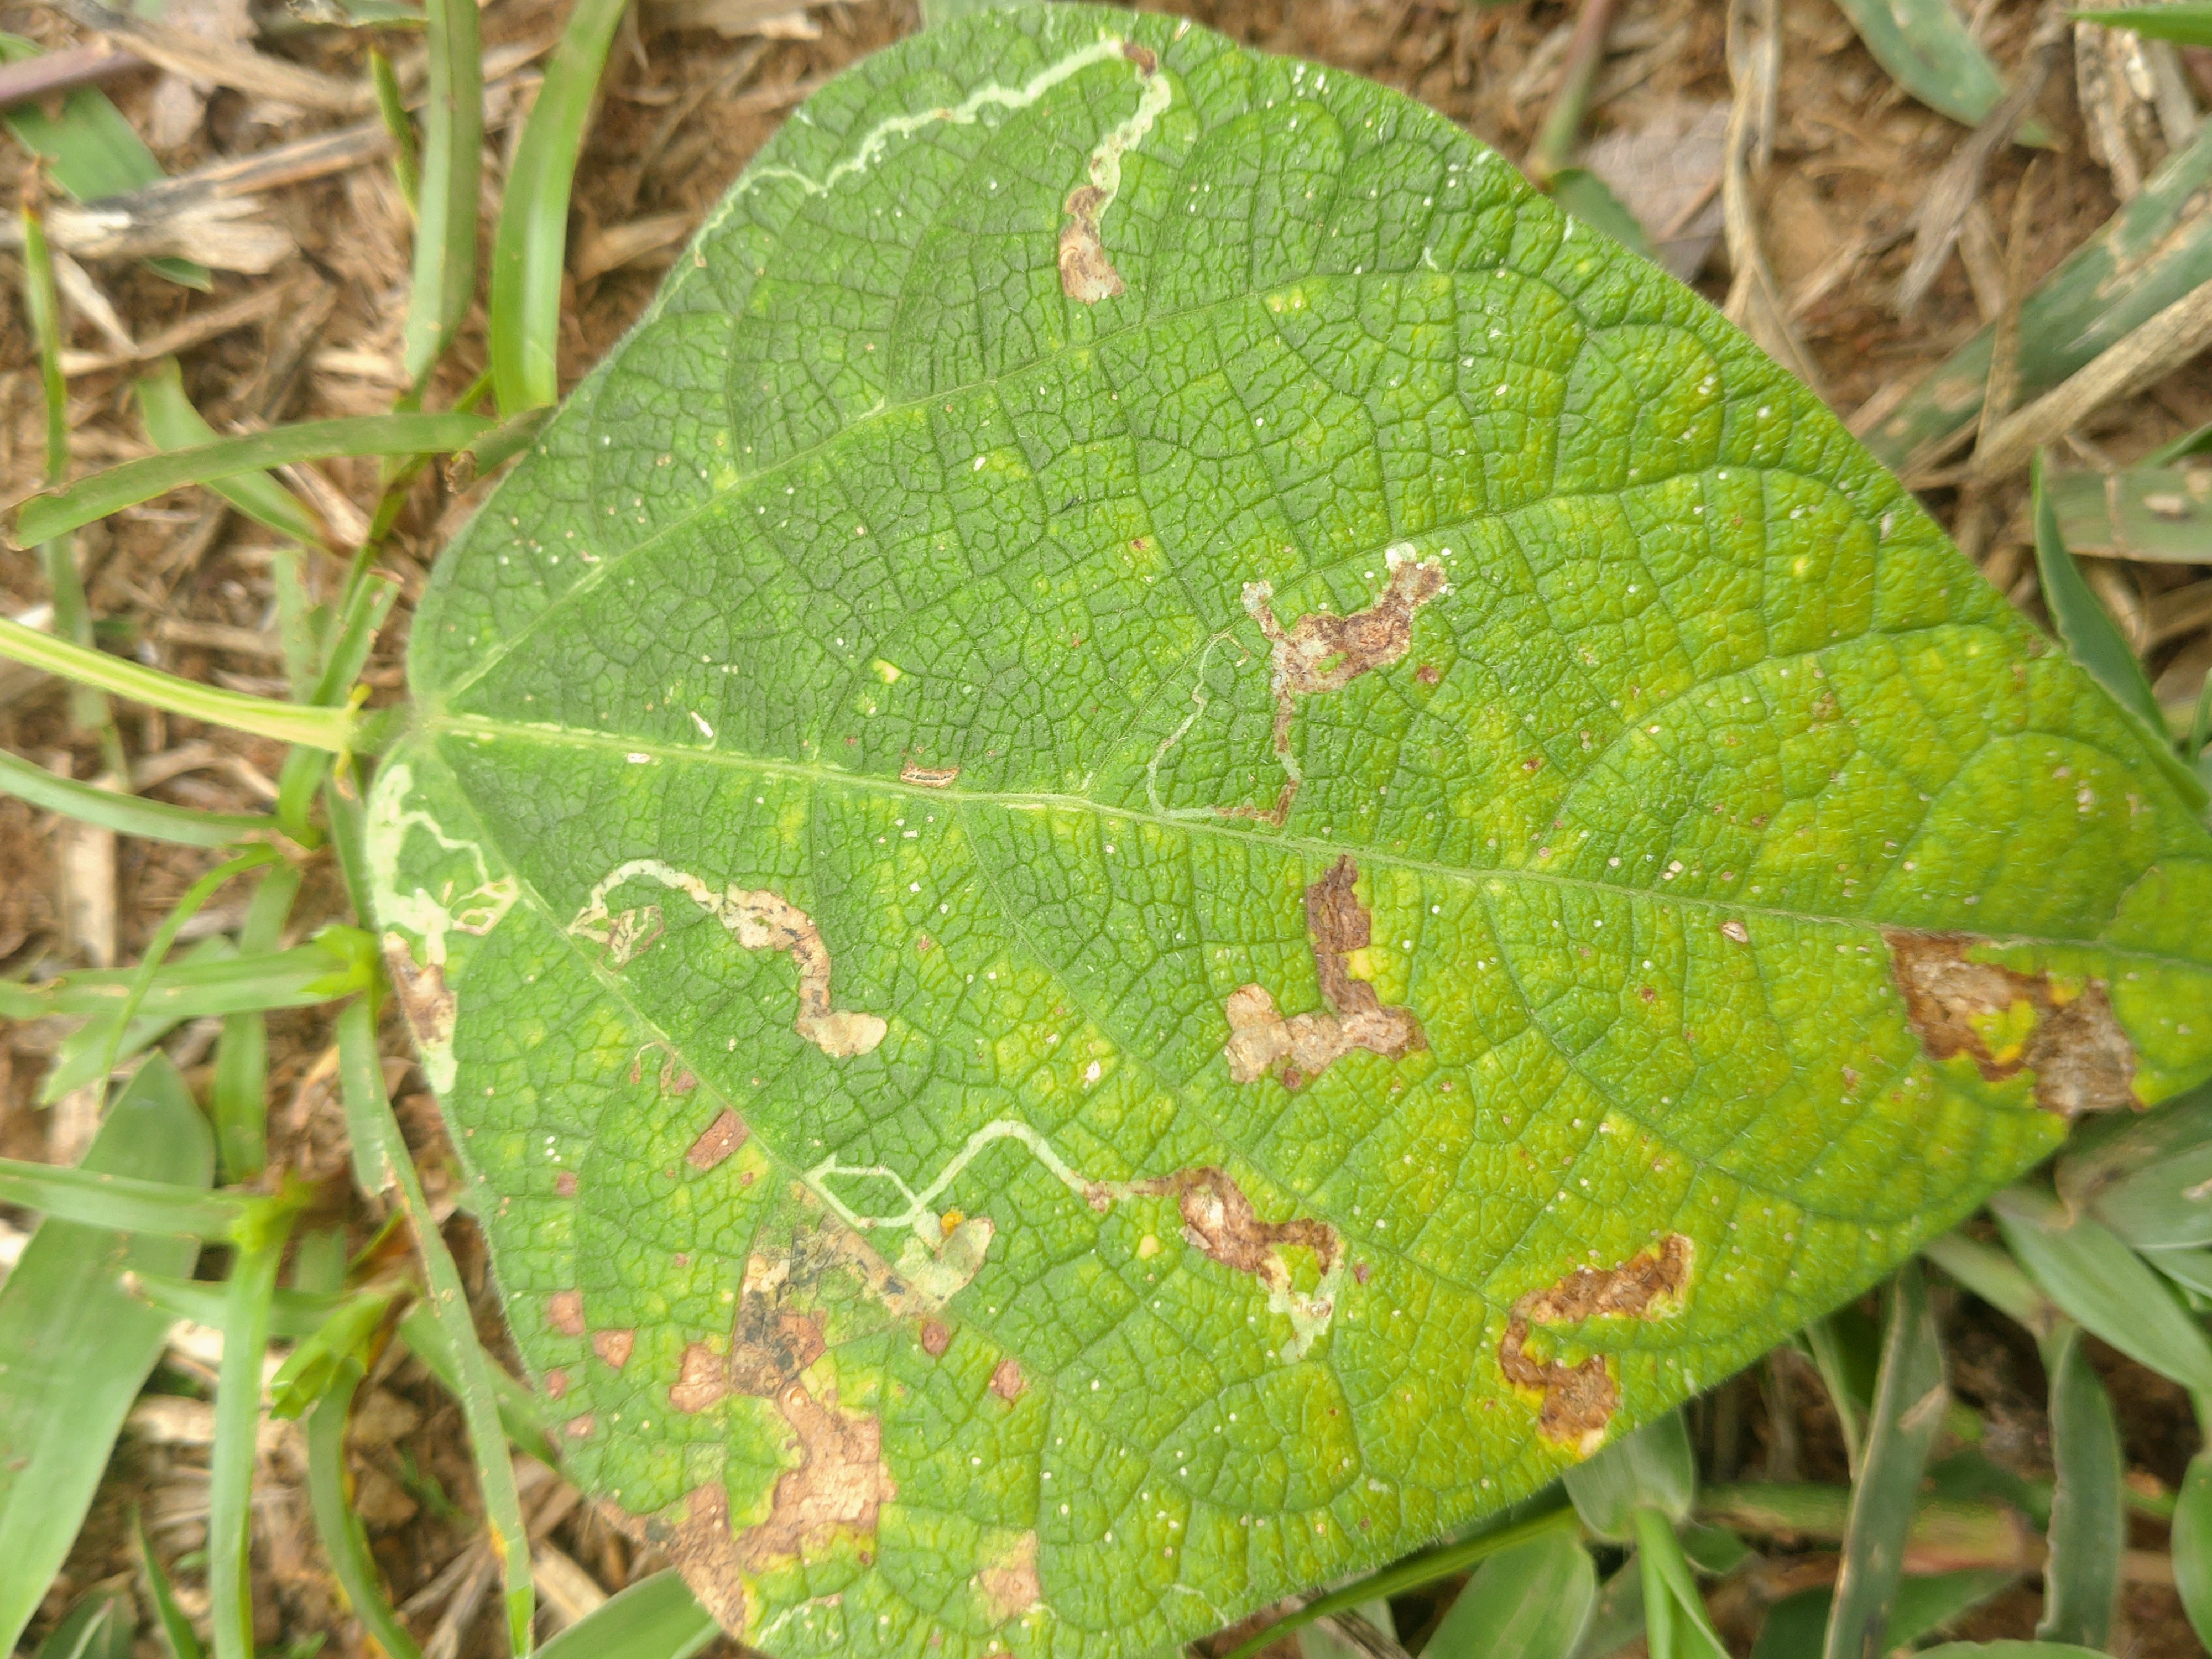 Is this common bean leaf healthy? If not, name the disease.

rust
